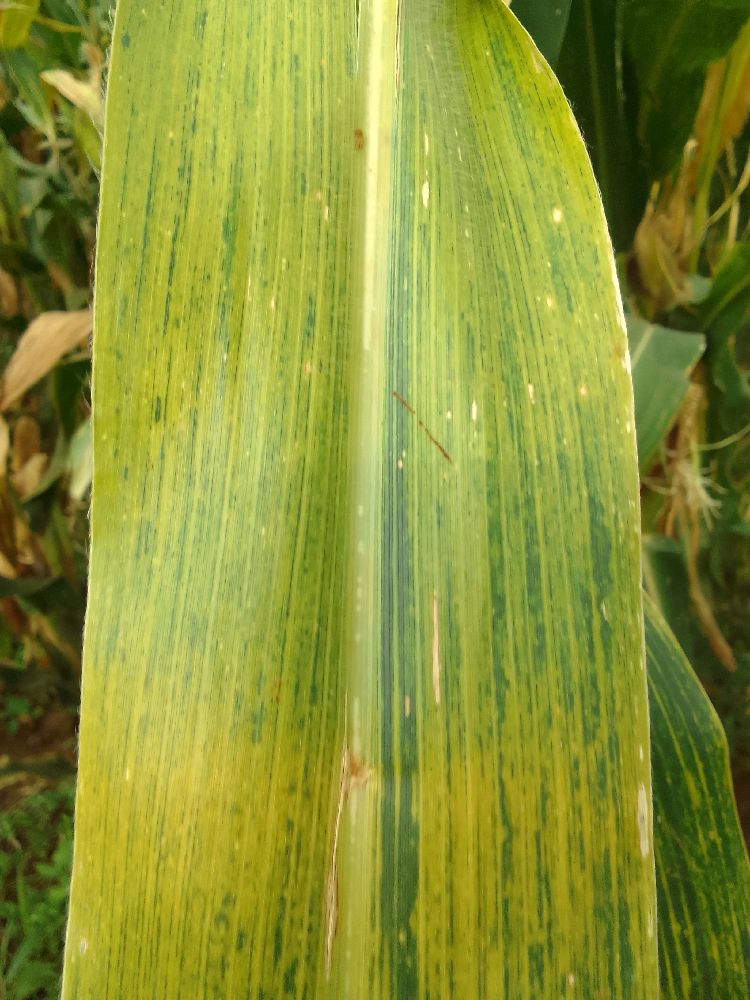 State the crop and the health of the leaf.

maize, maize lethal necrosis
